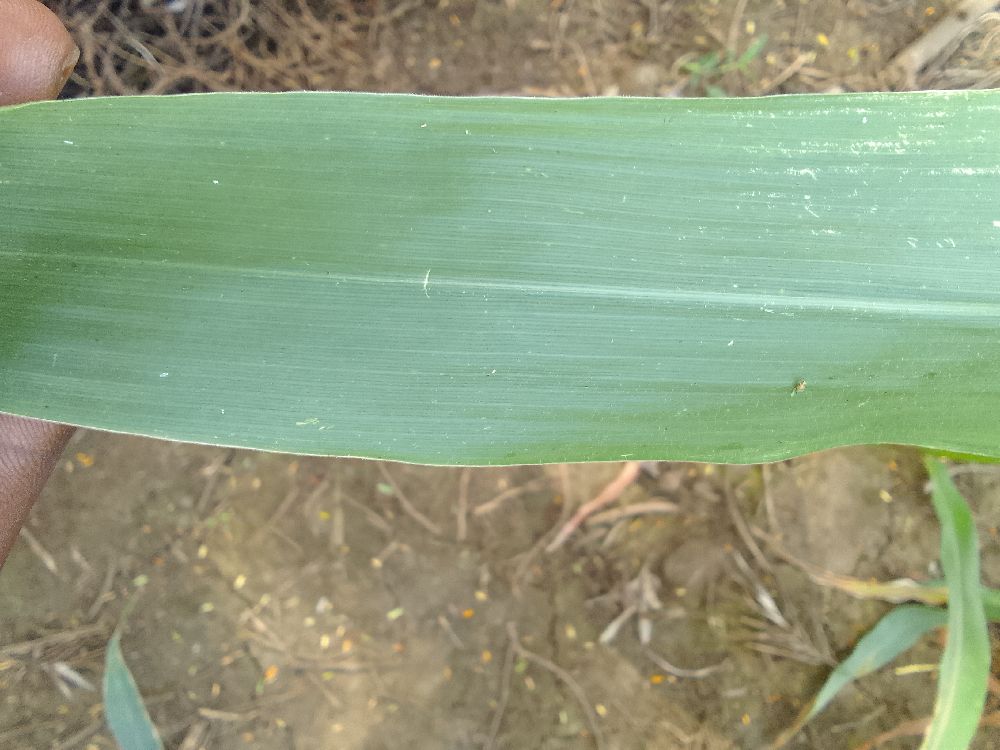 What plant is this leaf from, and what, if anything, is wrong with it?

maize, healthy
